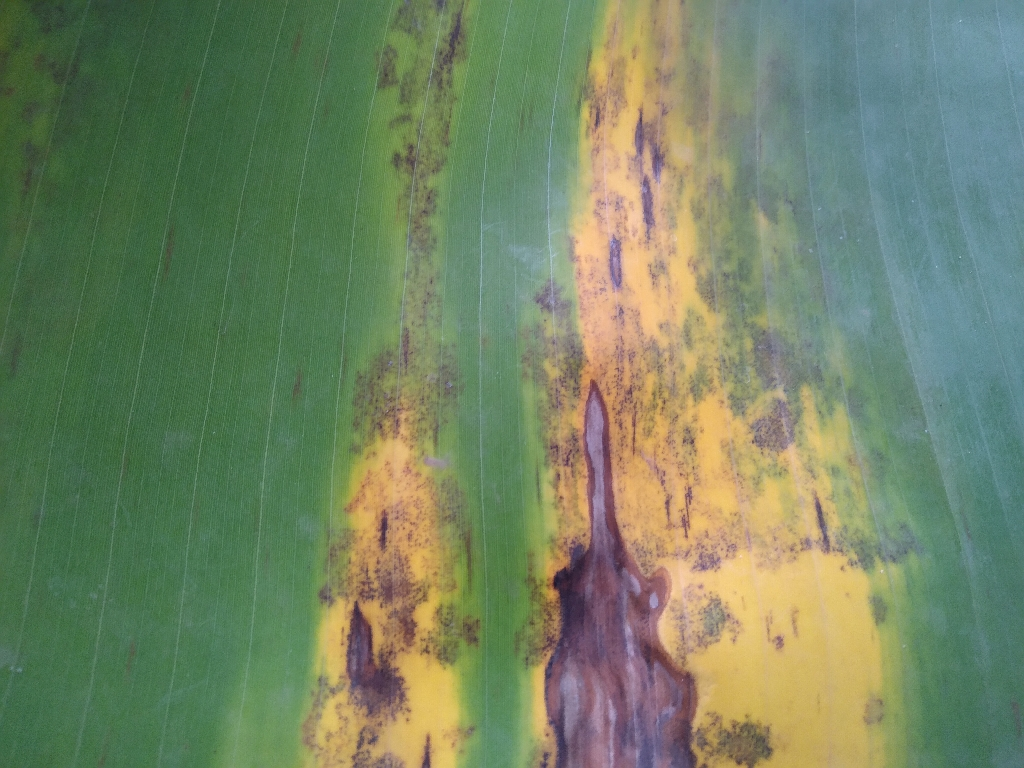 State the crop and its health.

banana, black sigatoka
